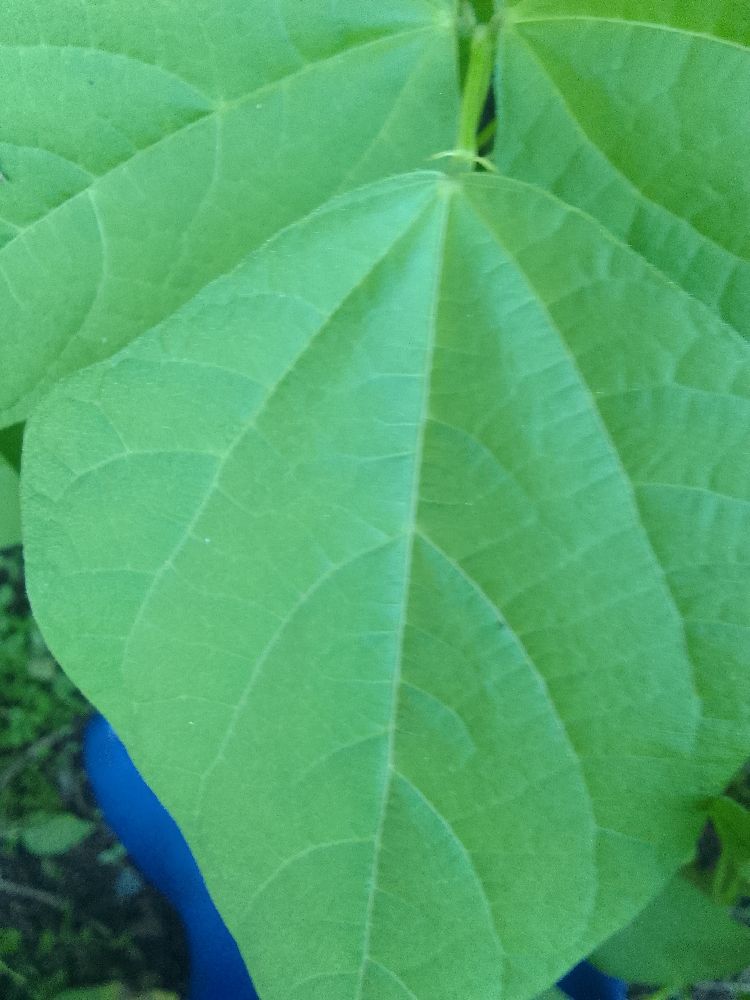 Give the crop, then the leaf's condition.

common bean, healthy
